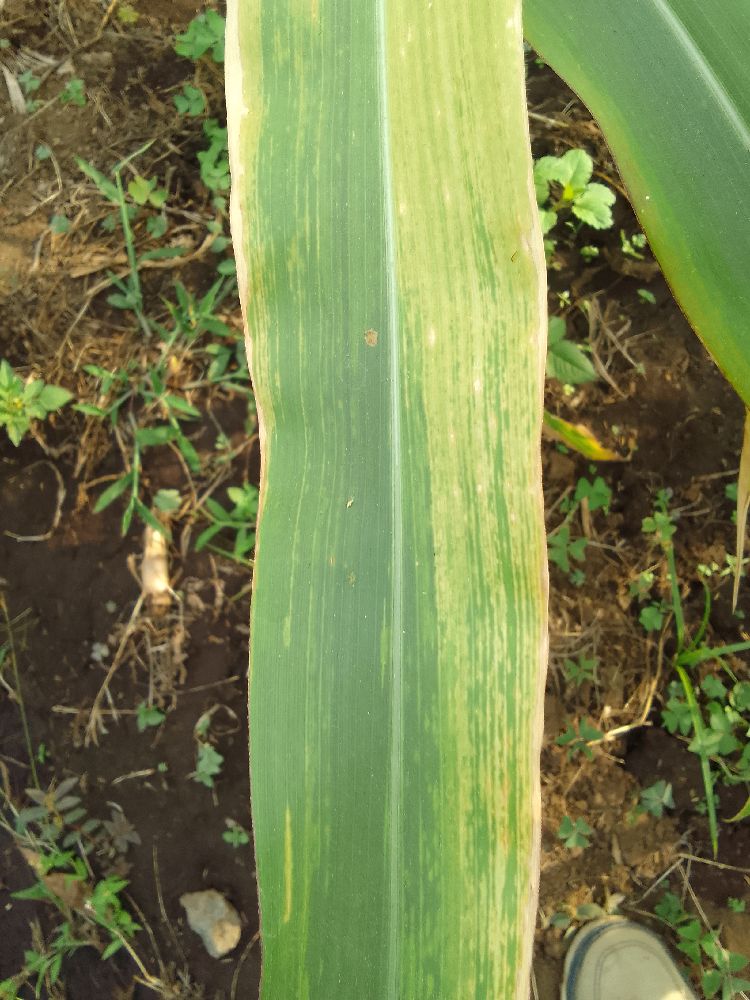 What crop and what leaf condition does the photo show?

maize, maize lethal necrosis
